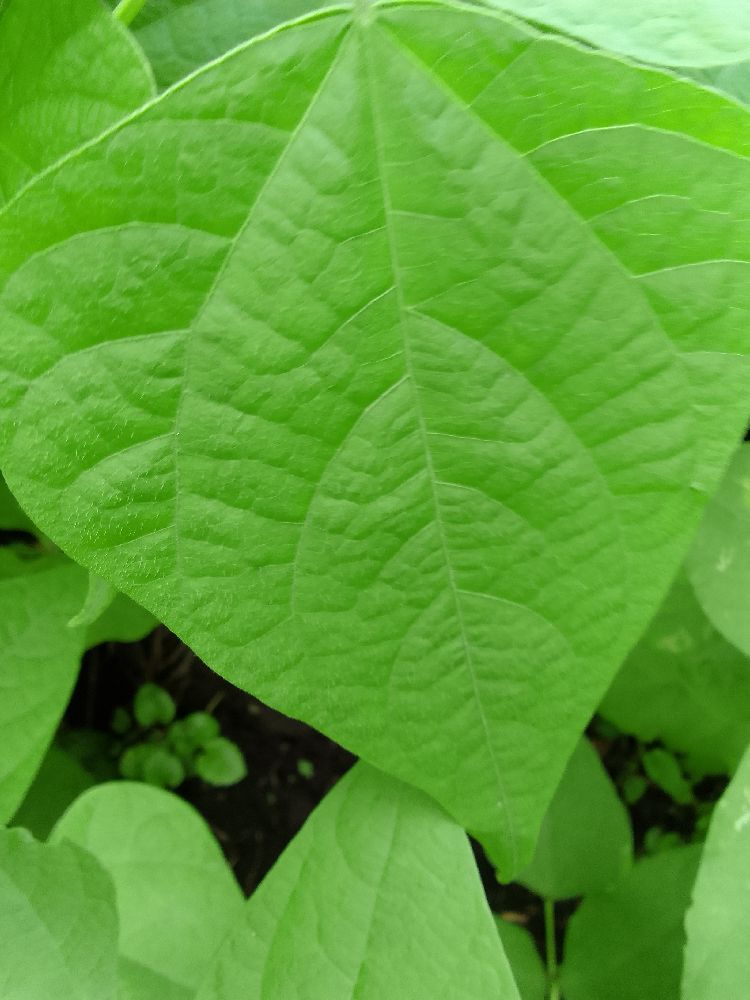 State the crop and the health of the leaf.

common bean, healthy
